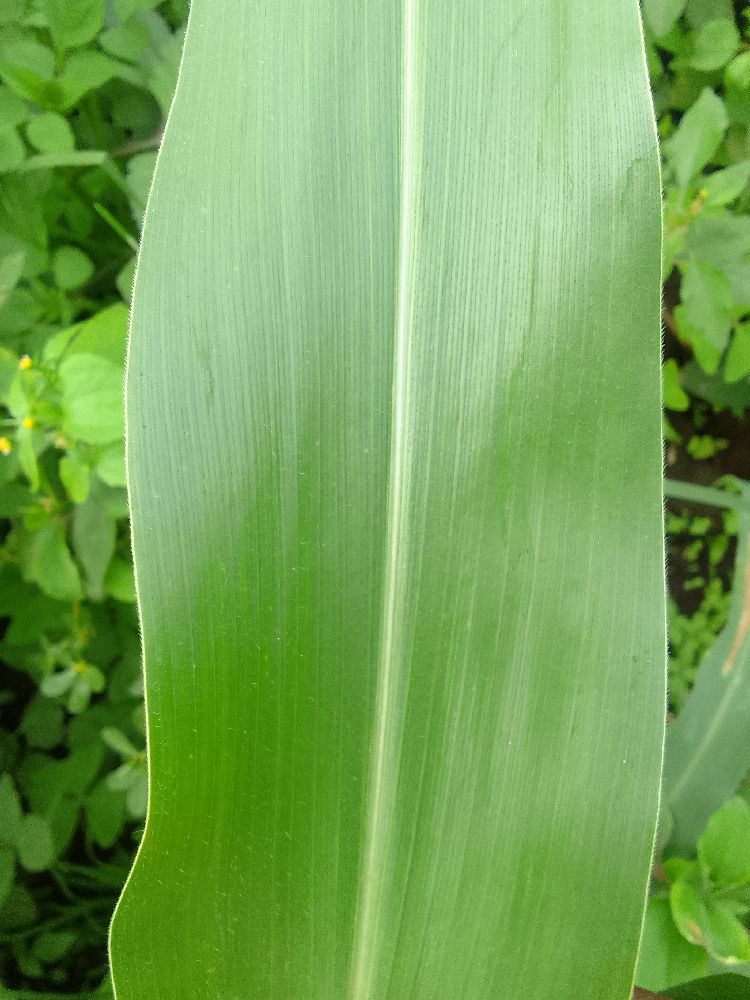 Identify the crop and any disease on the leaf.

maize, healthy
